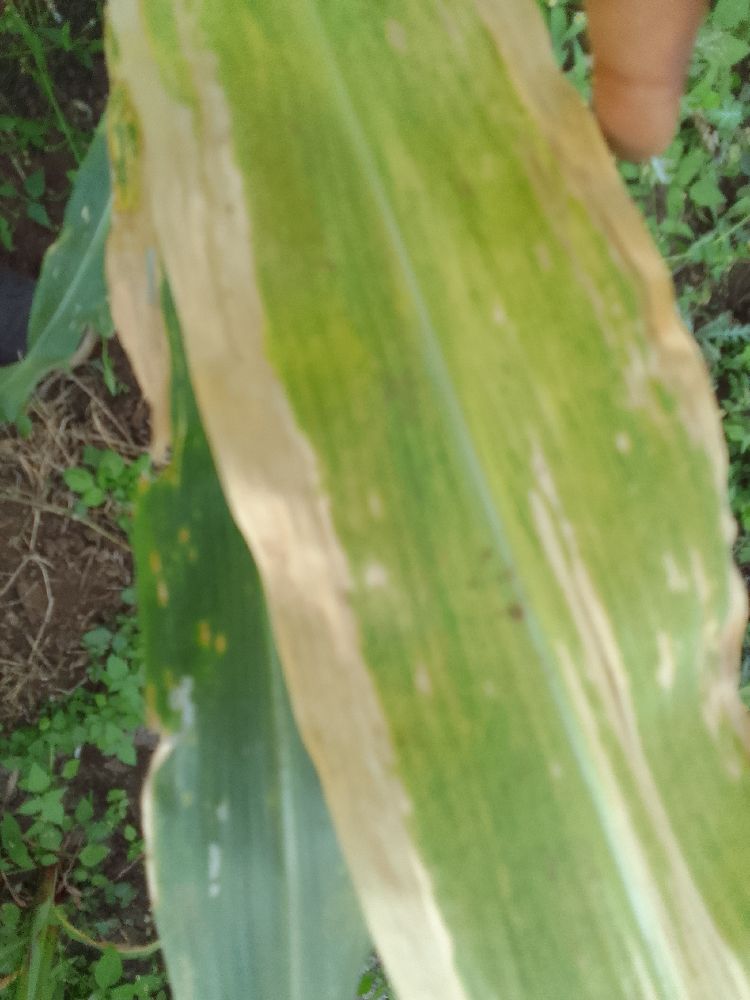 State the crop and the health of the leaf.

maize, maize lethal necrosis
